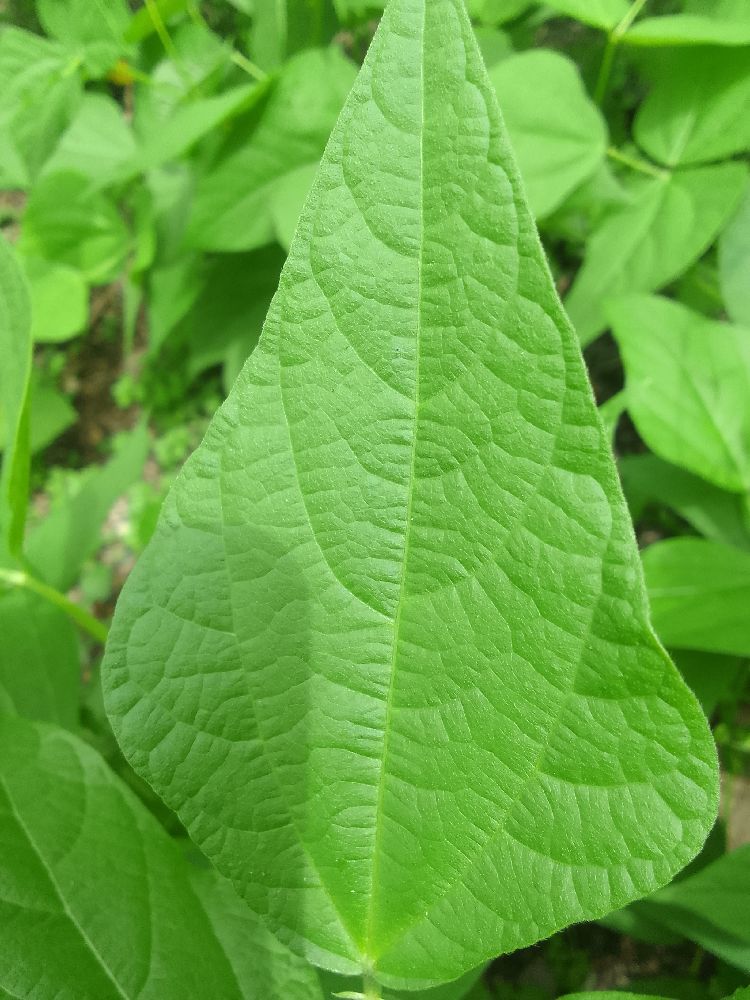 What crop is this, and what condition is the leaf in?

common bean, healthy
